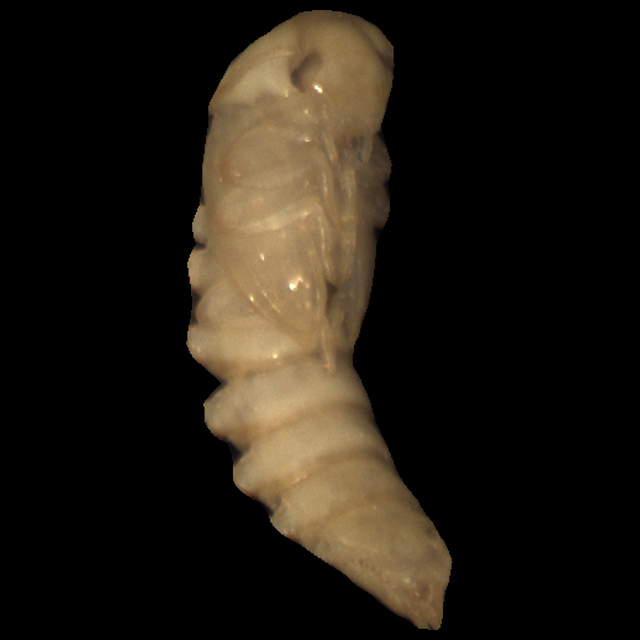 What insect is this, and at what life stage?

mealworm pupa
